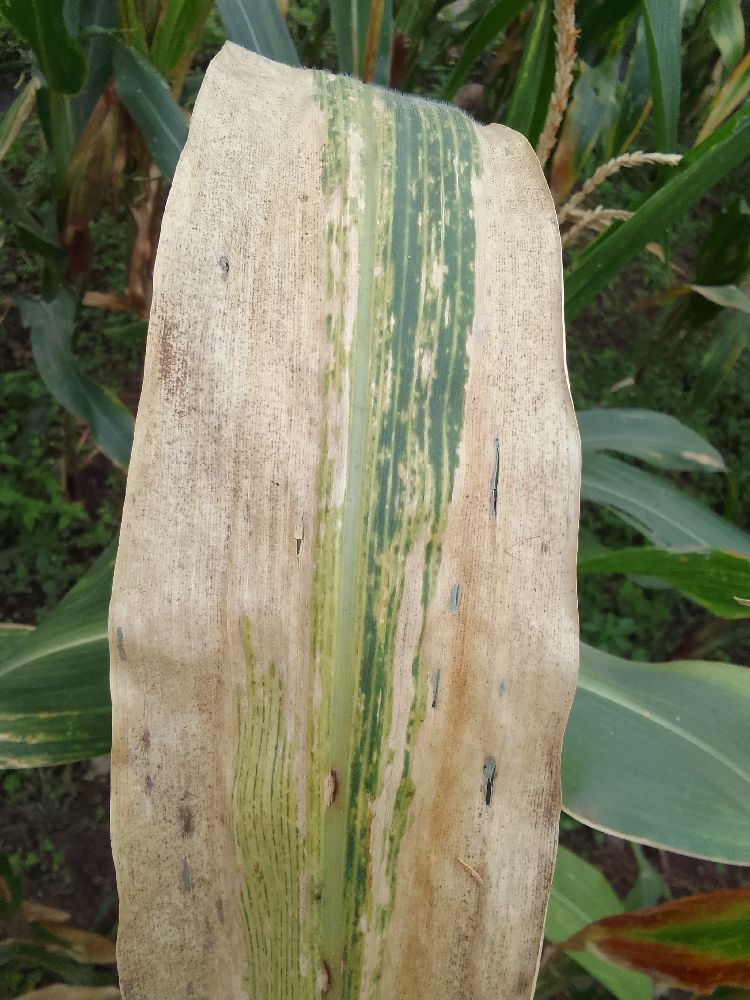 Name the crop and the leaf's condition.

maize, maize lethal necrosis
